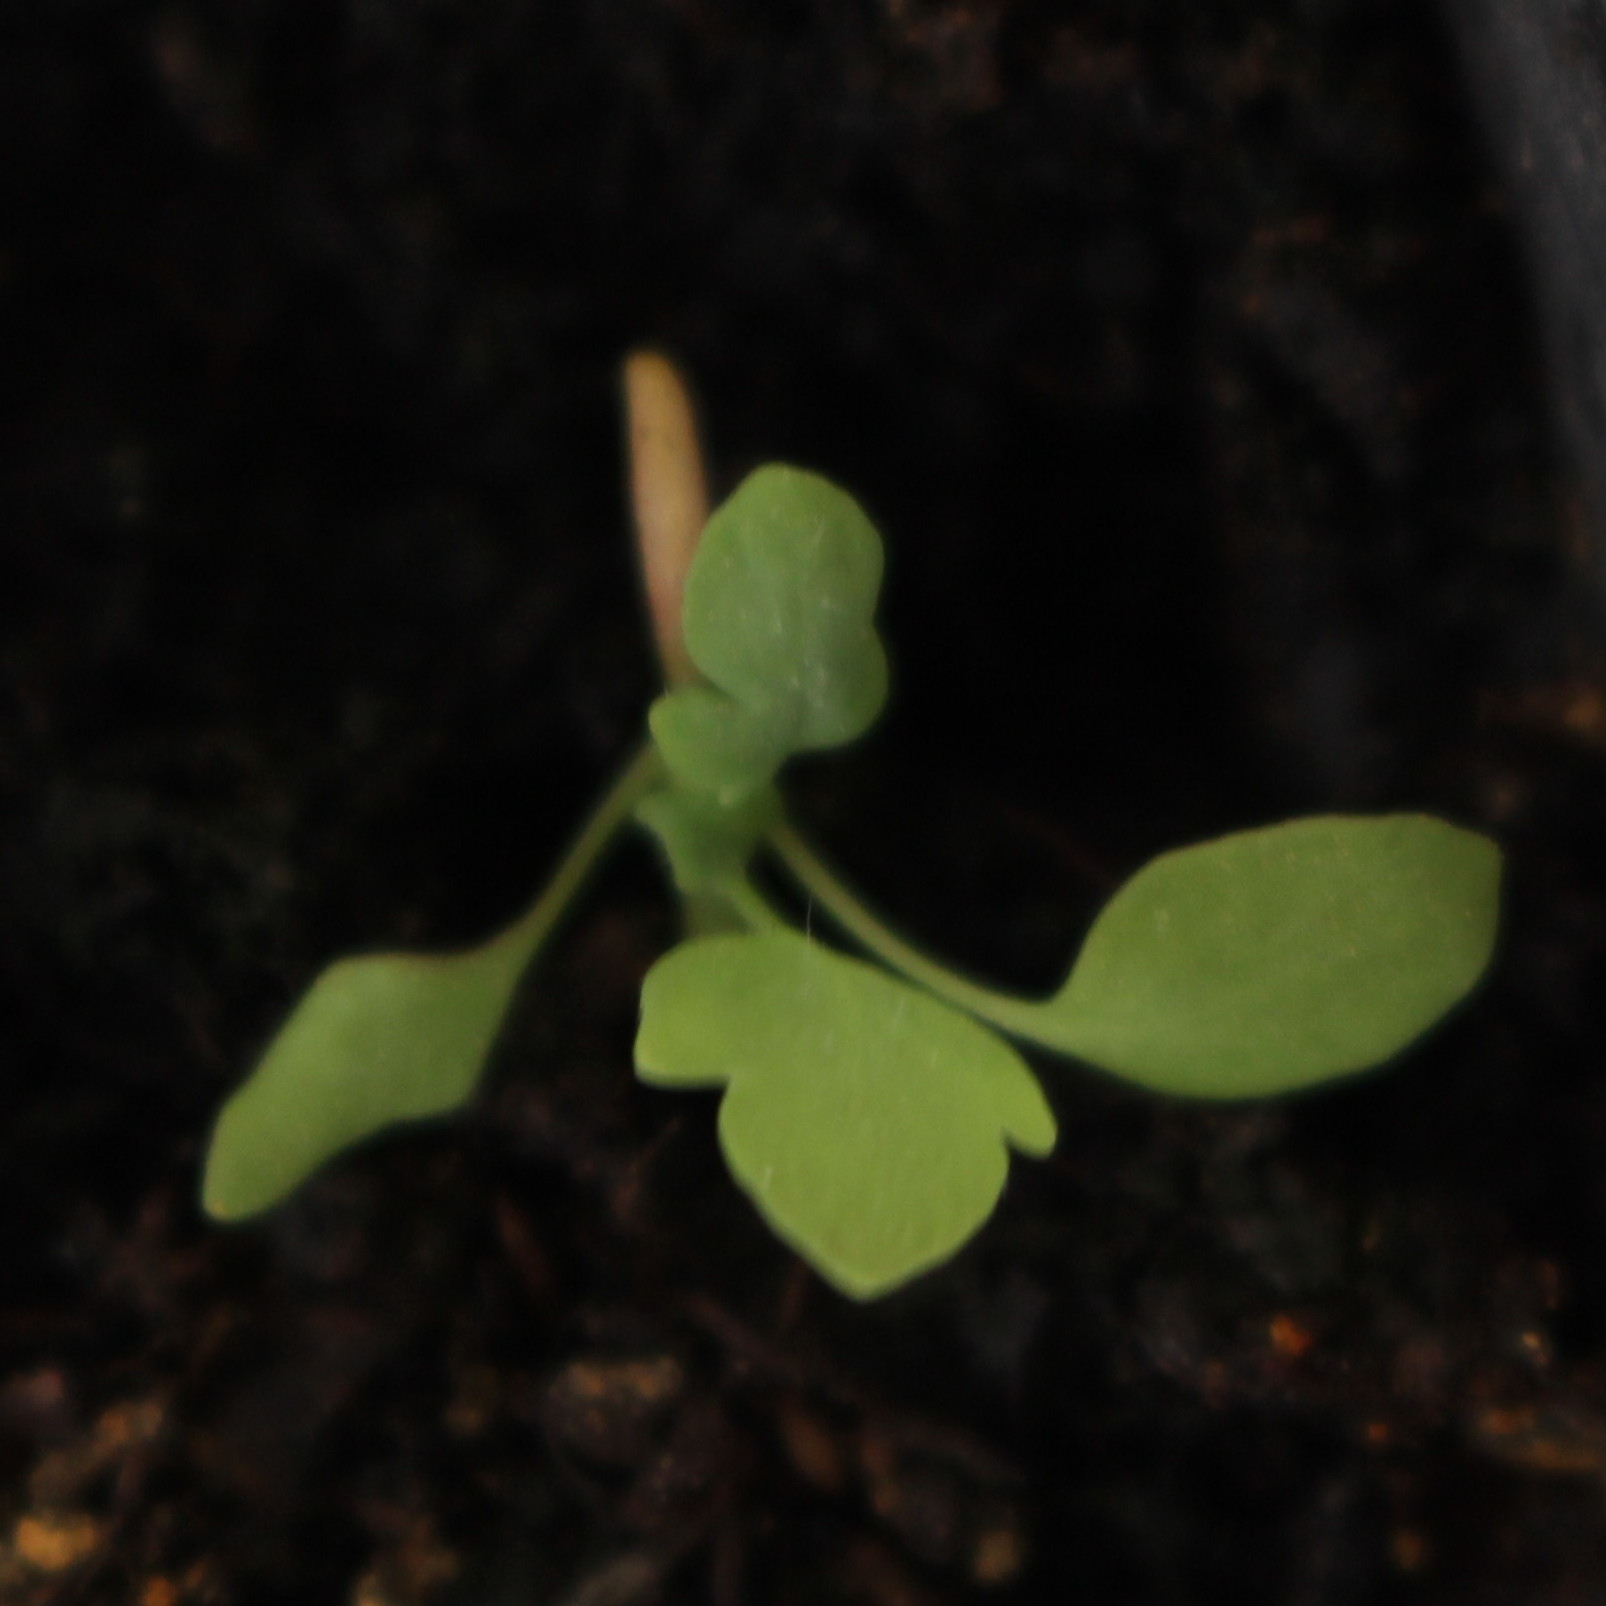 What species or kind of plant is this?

Papaver rhoeas
